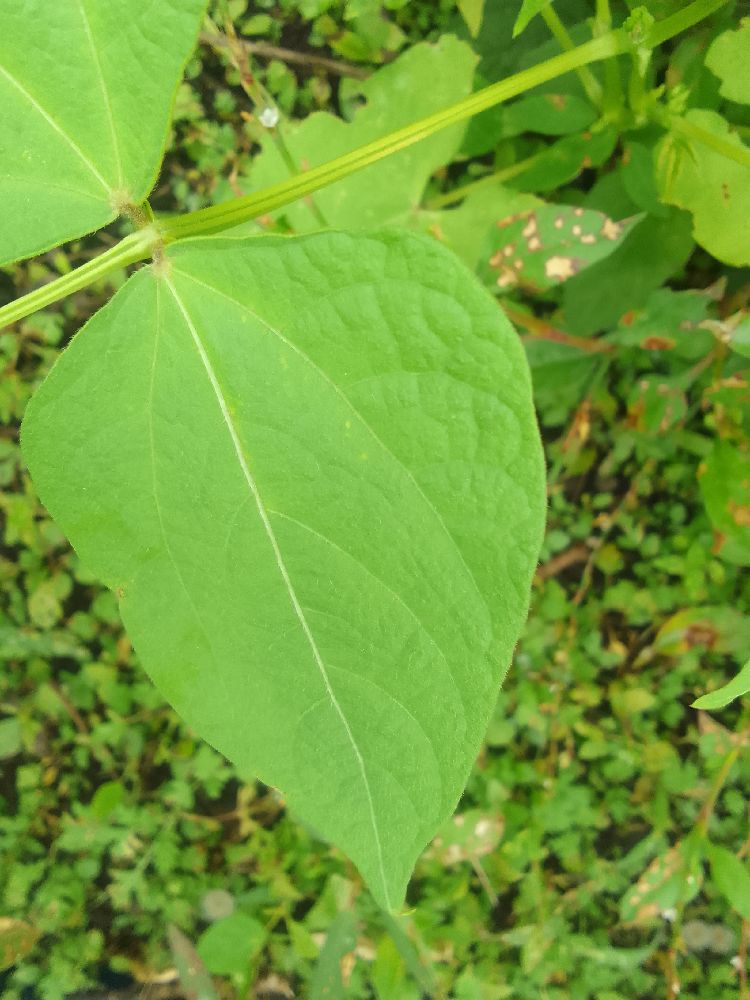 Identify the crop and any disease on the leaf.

common bean, healthy
